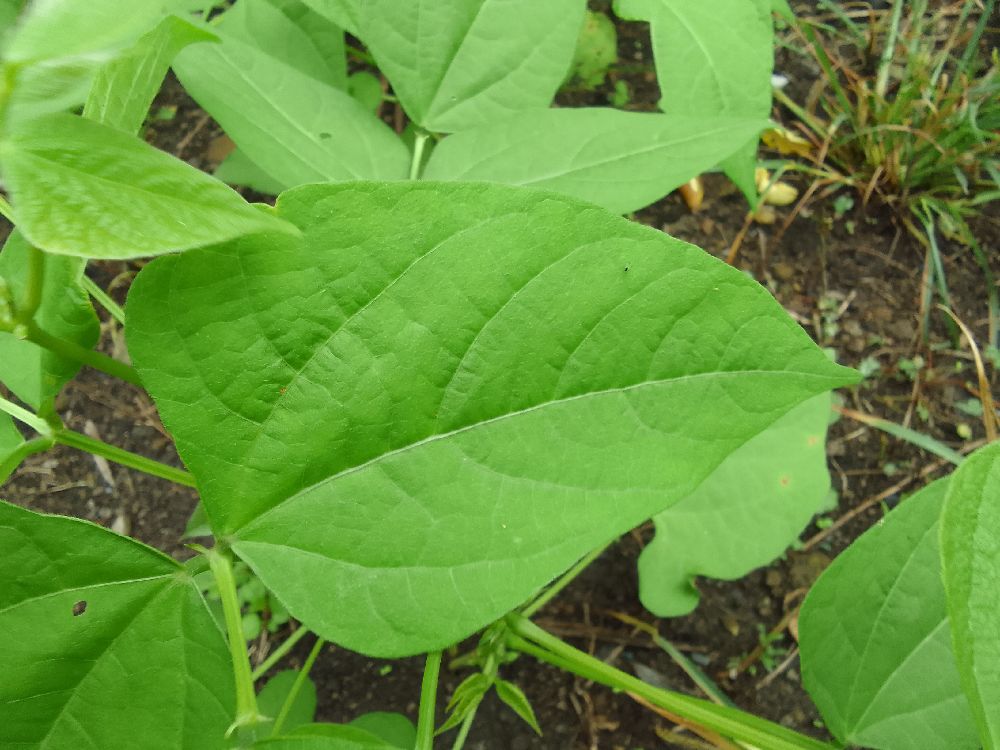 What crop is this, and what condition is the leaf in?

common bean, healthy
